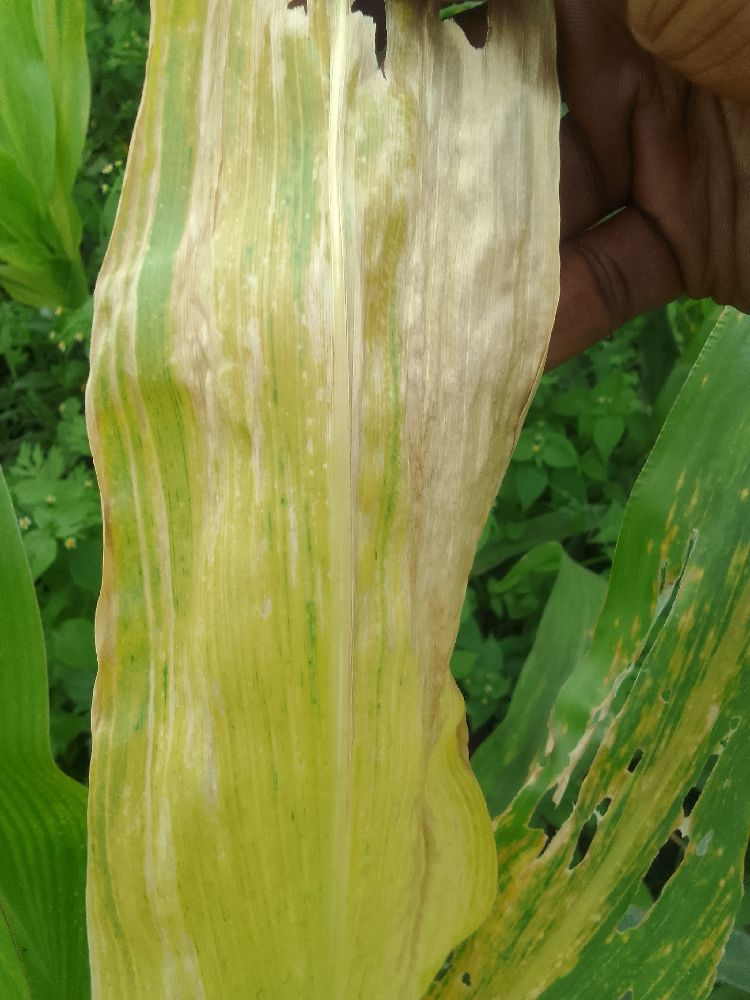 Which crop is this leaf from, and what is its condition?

maize, maize lethal necrosis
